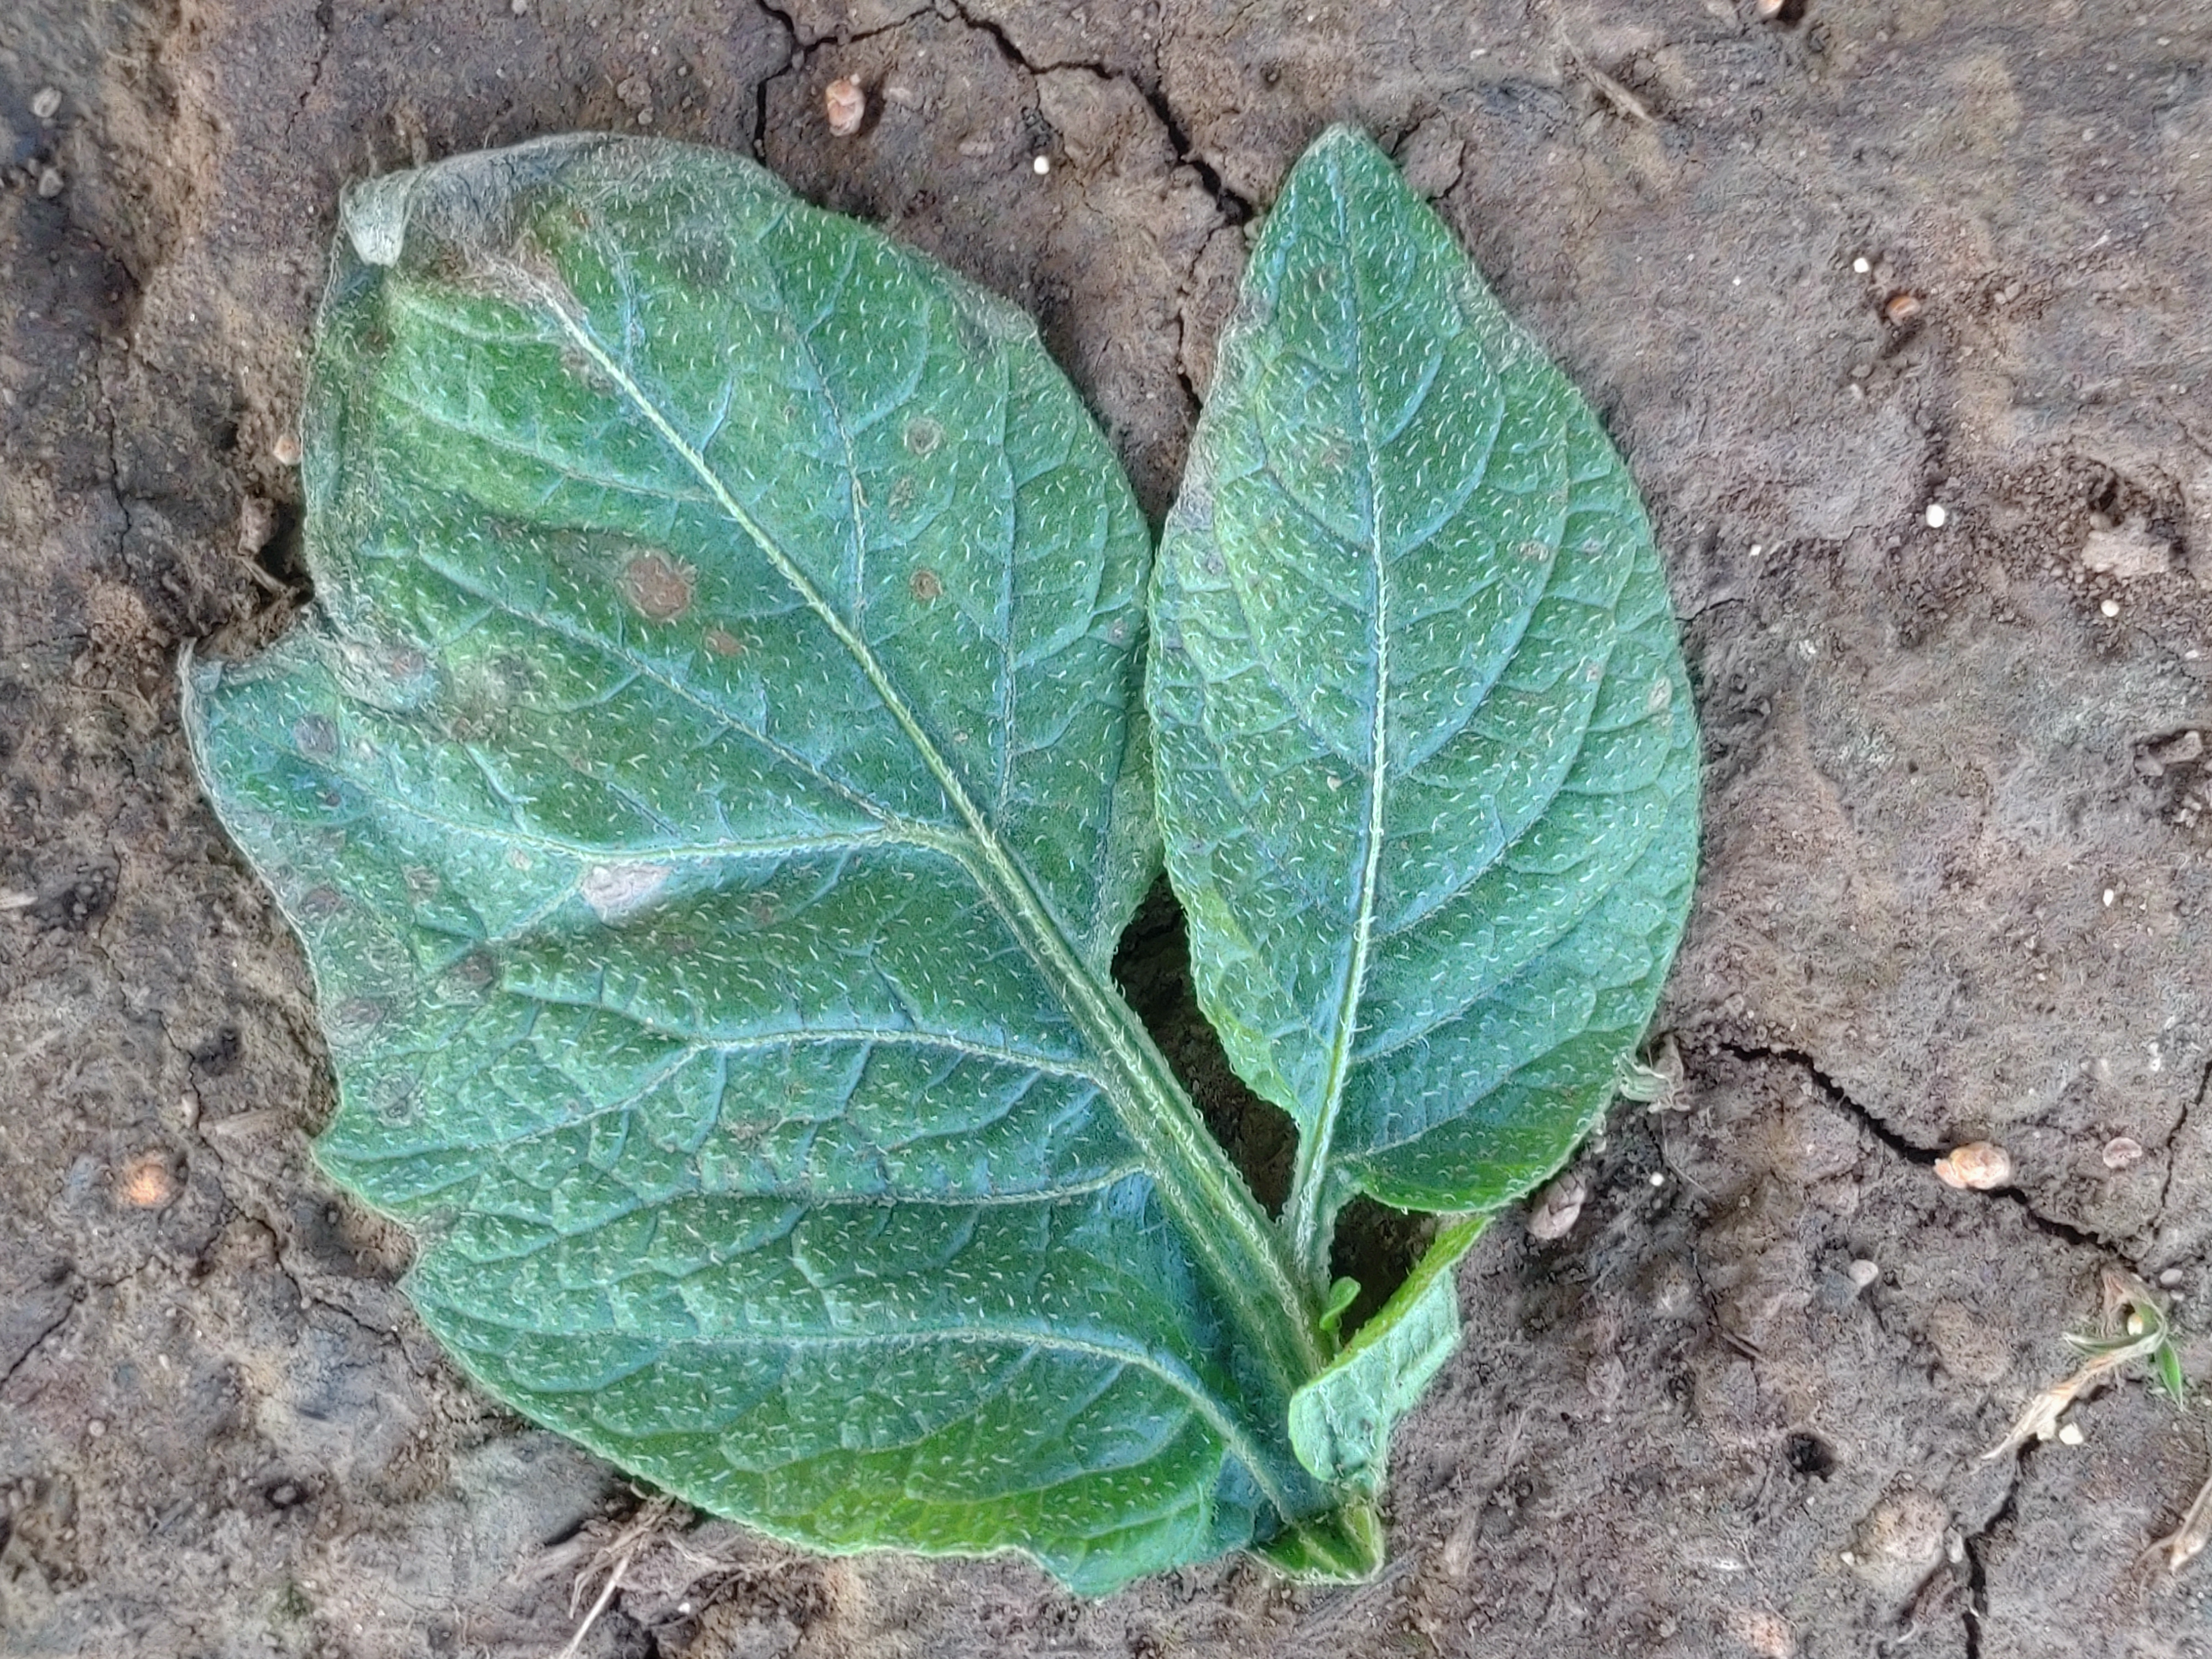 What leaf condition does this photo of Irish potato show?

early blight
